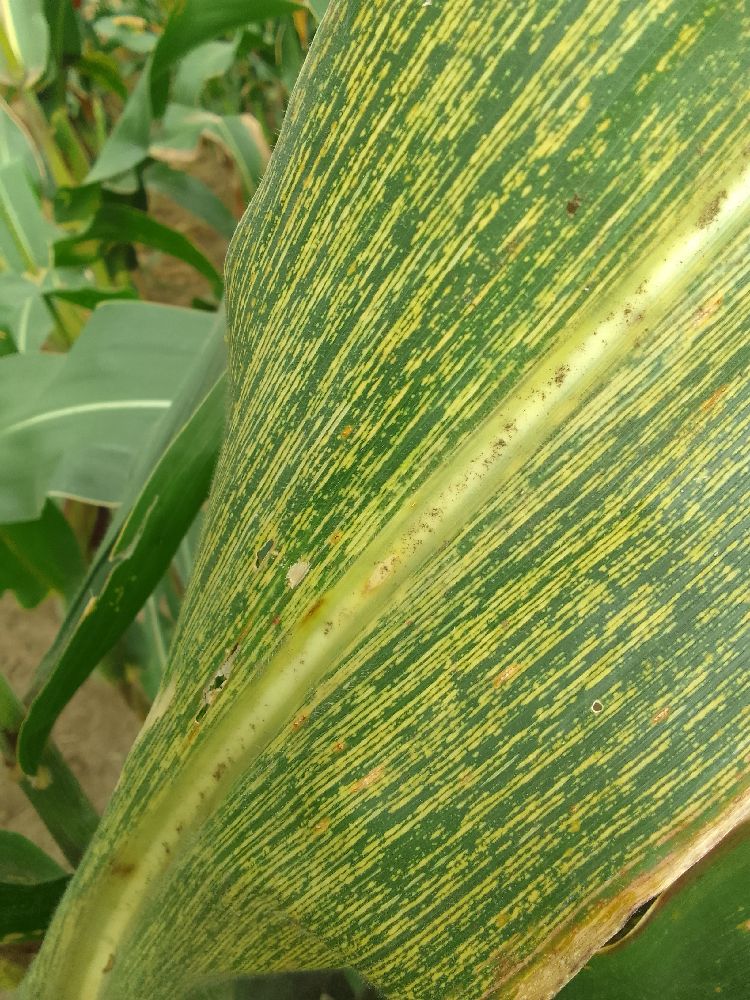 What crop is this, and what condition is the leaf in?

maize, maize streak virus
